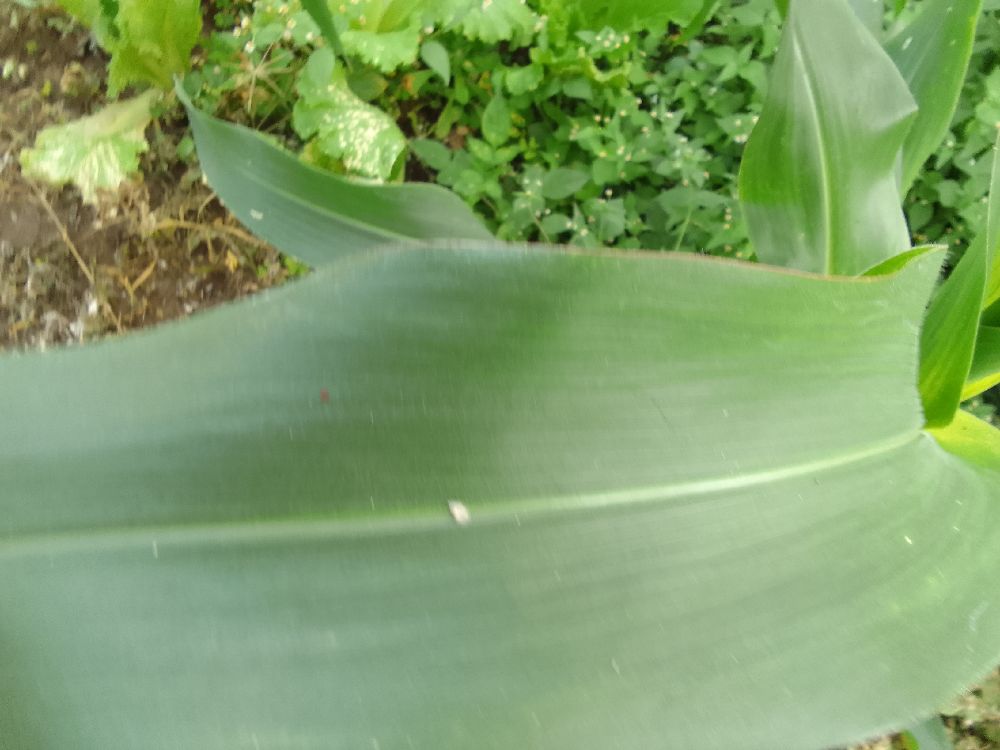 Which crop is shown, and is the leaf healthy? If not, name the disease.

maize, healthy
